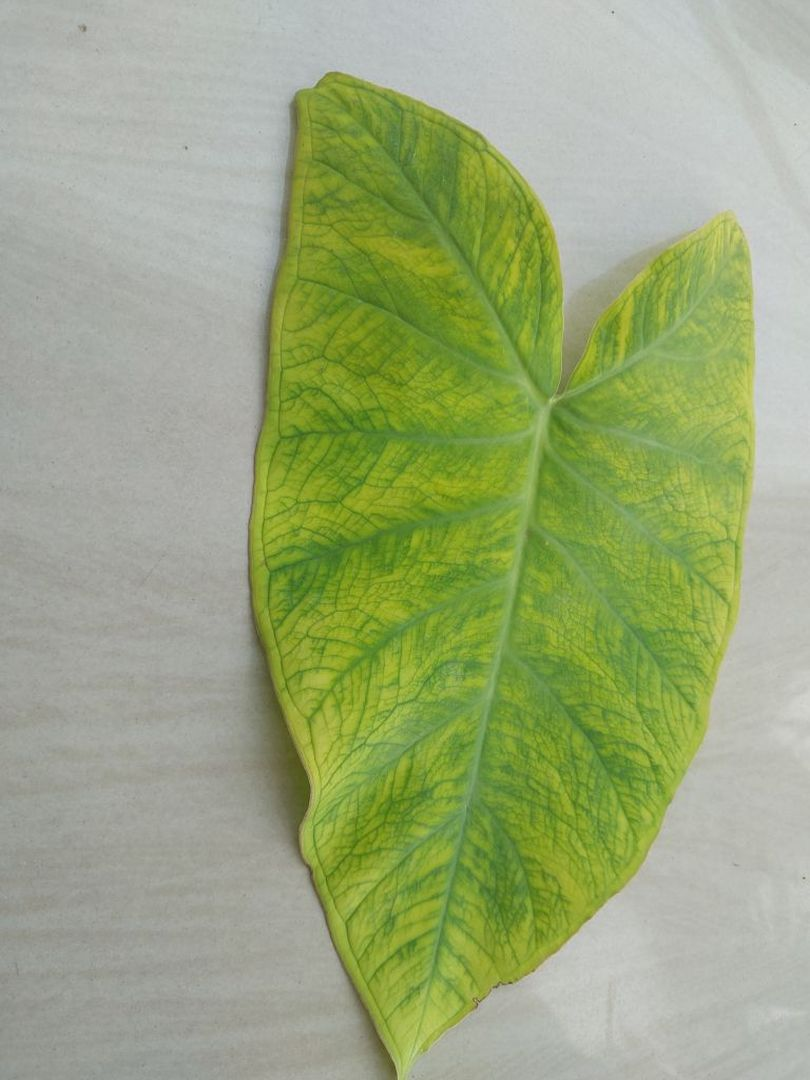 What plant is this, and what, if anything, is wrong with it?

taro, mosaic
